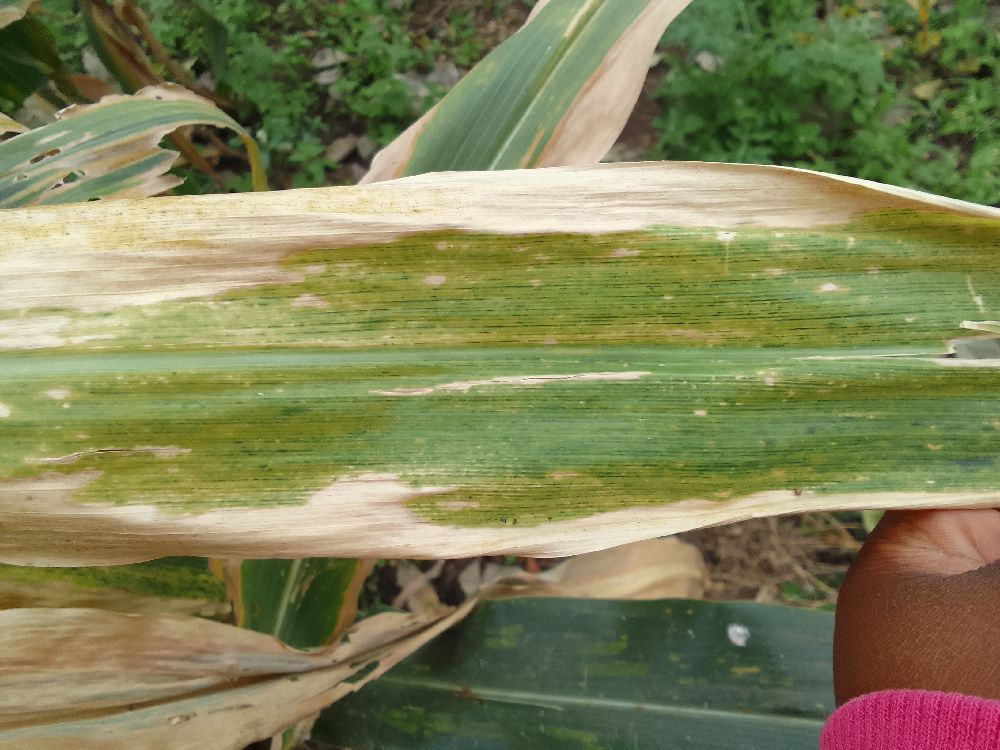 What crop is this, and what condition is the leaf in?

maize, maize lethal necrosis
